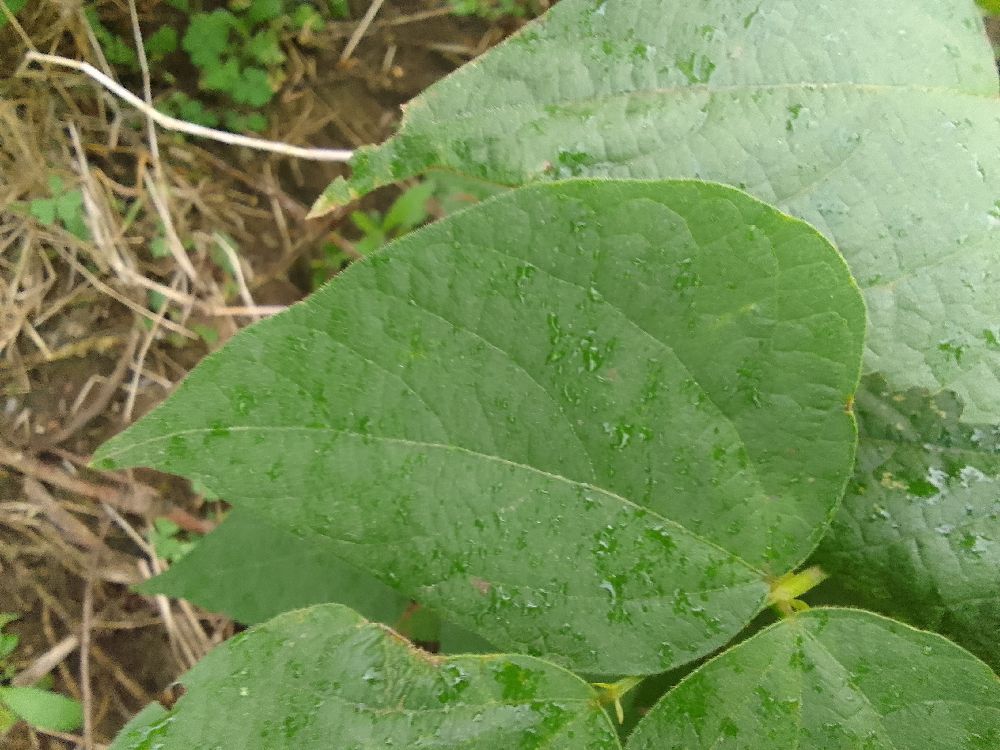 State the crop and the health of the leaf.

common bean, healthy
